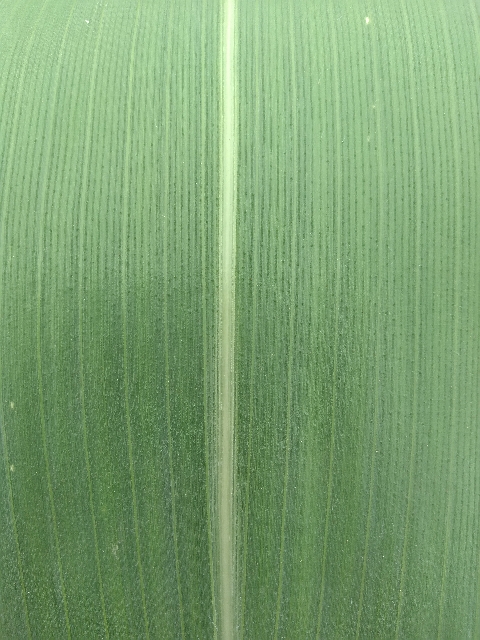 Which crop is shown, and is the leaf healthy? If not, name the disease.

maize, healthy
